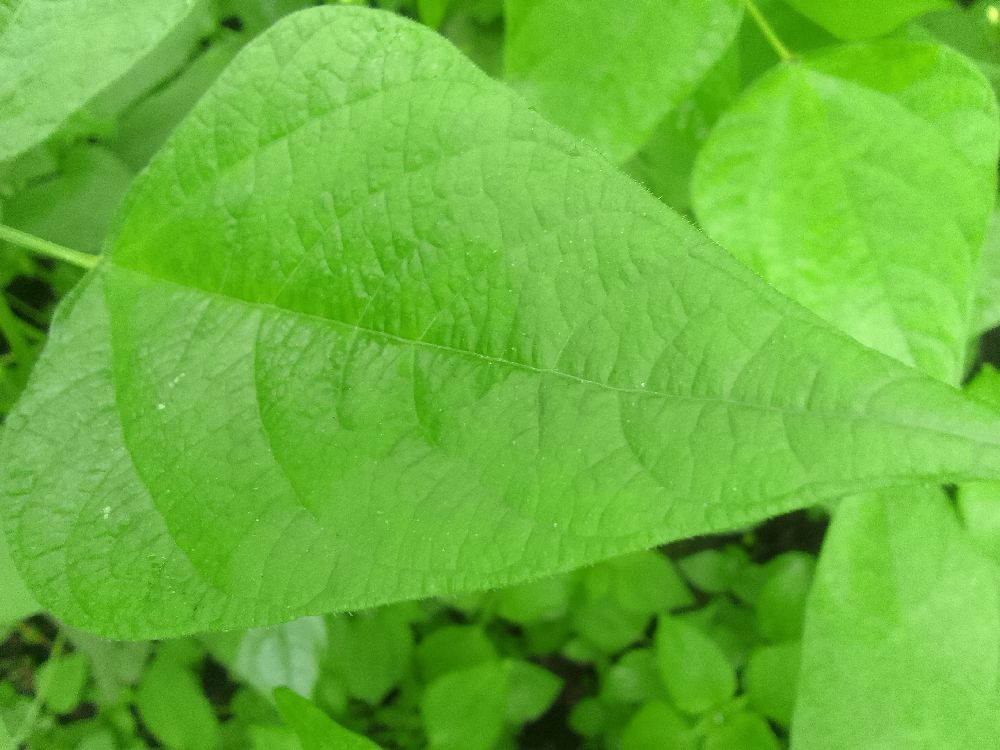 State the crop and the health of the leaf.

common bean, healthy
